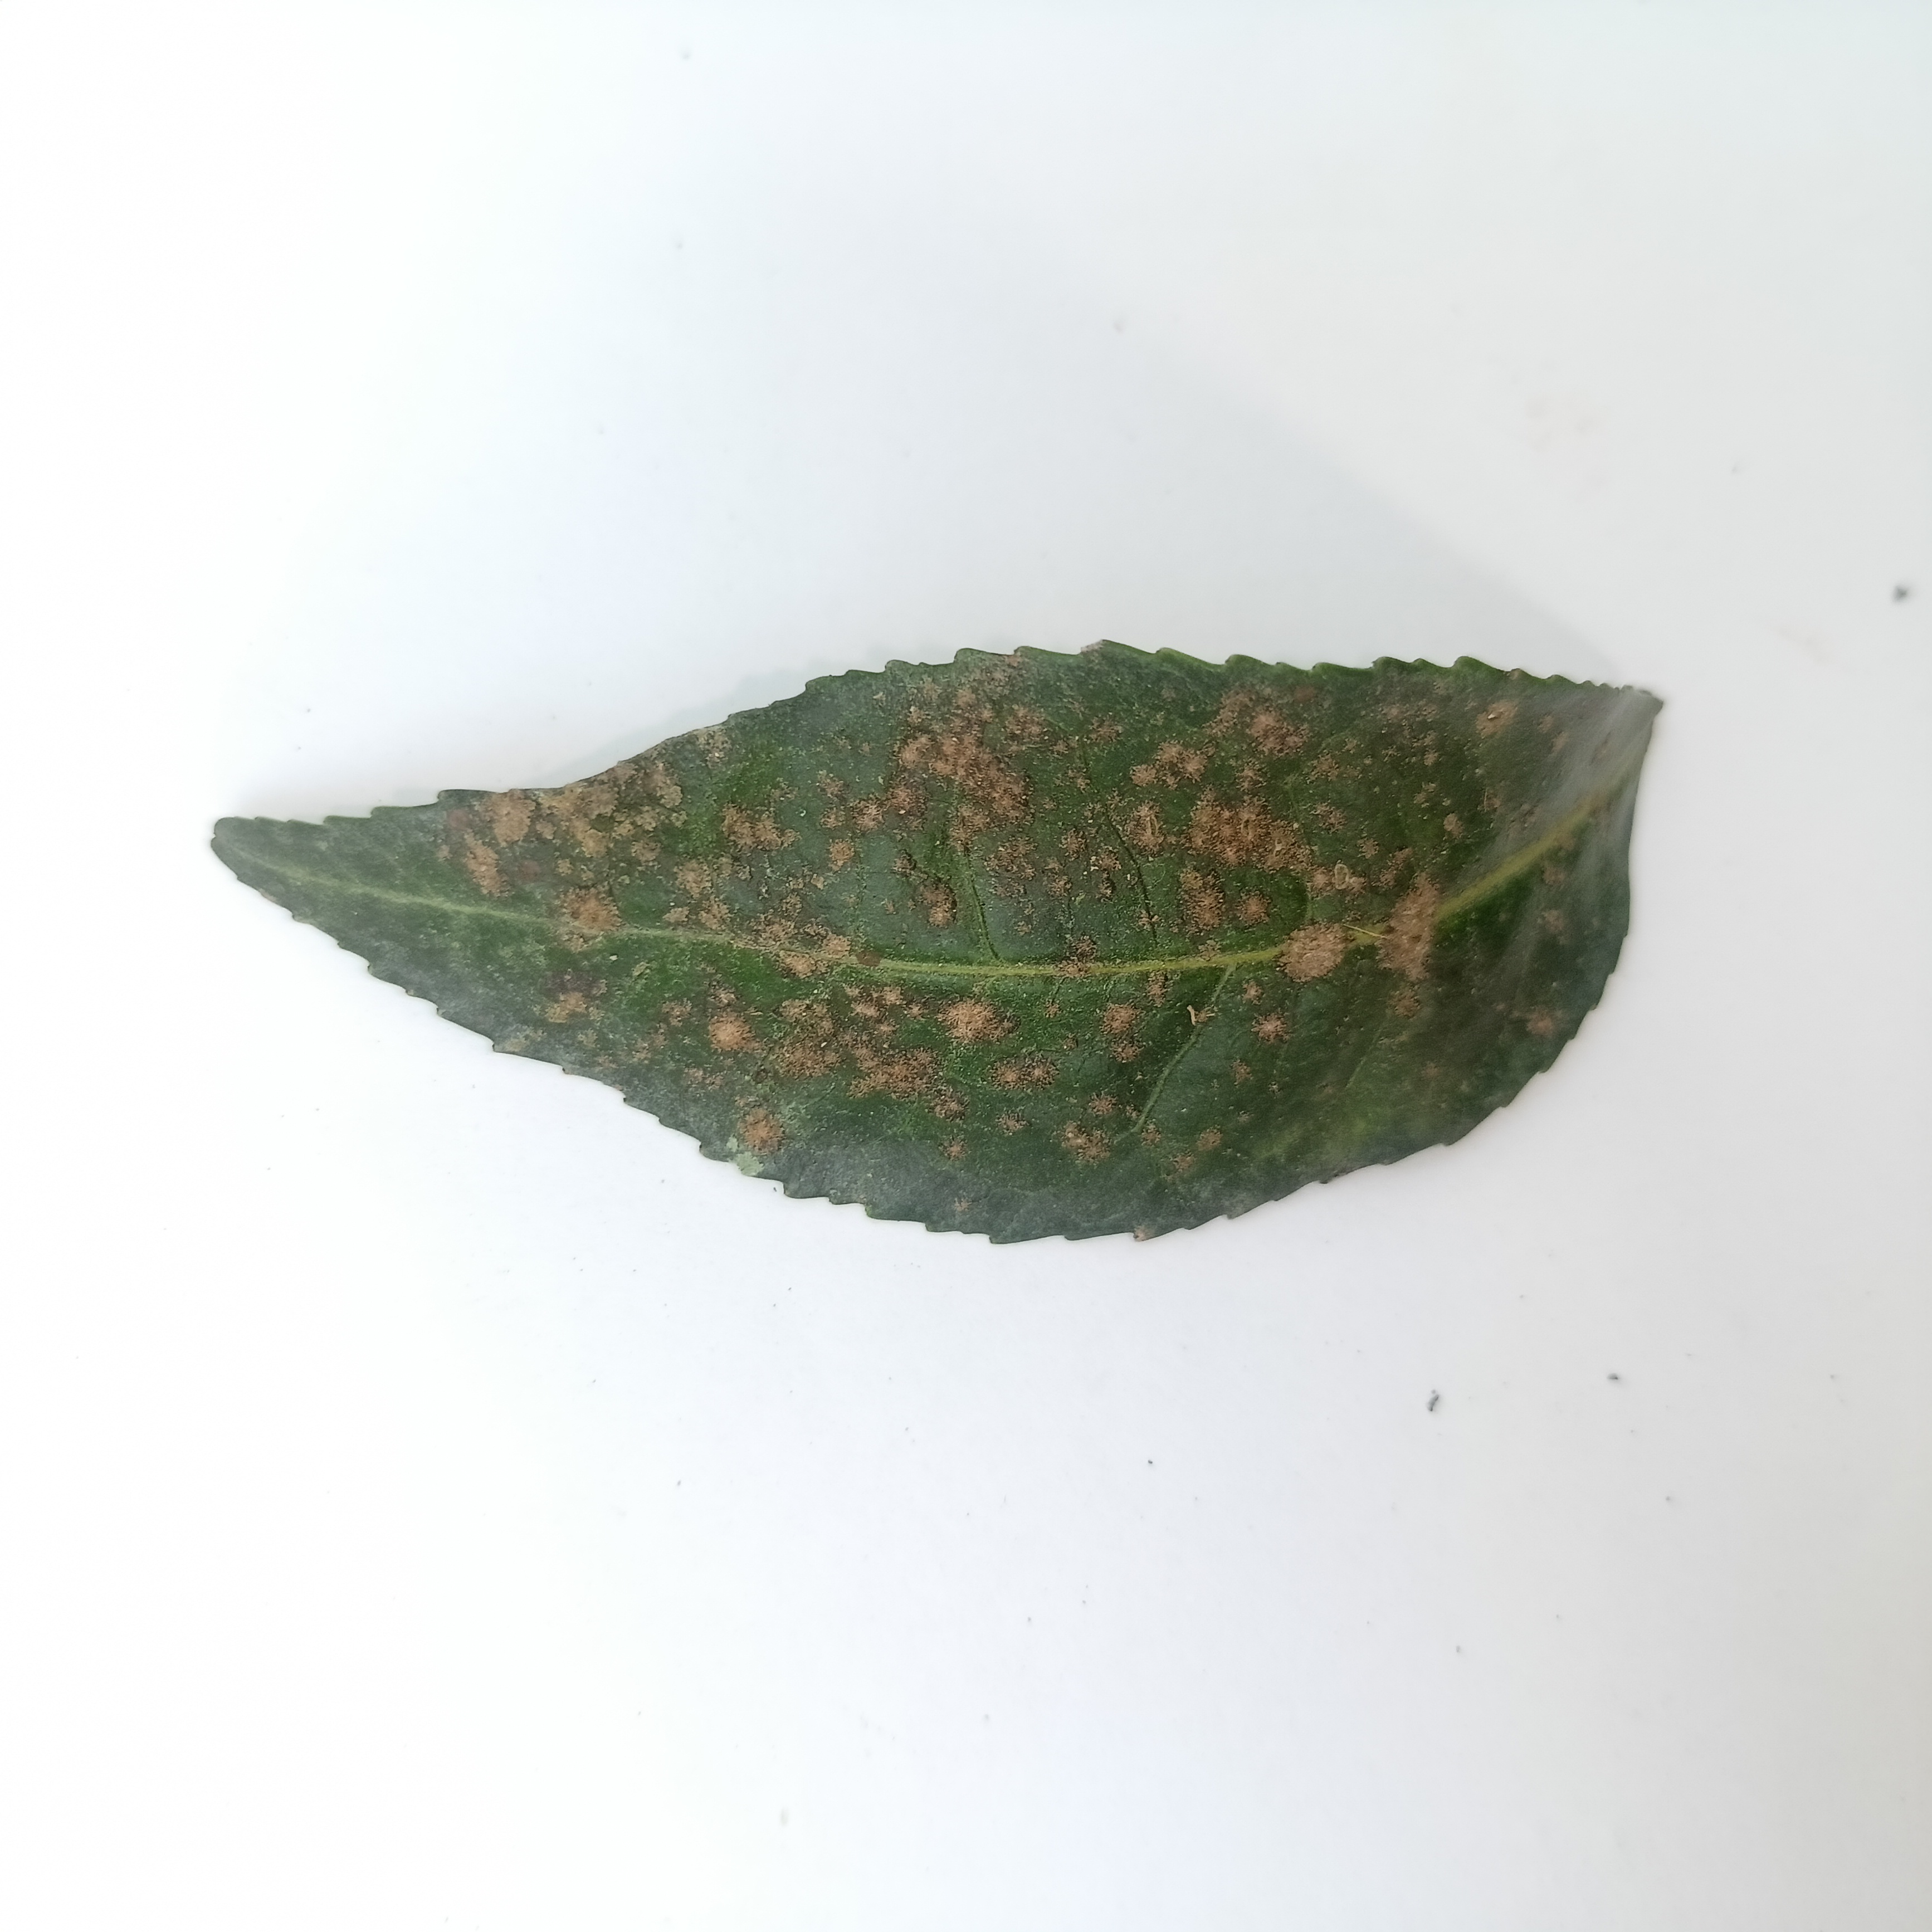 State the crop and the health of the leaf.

tea, algal leaf
